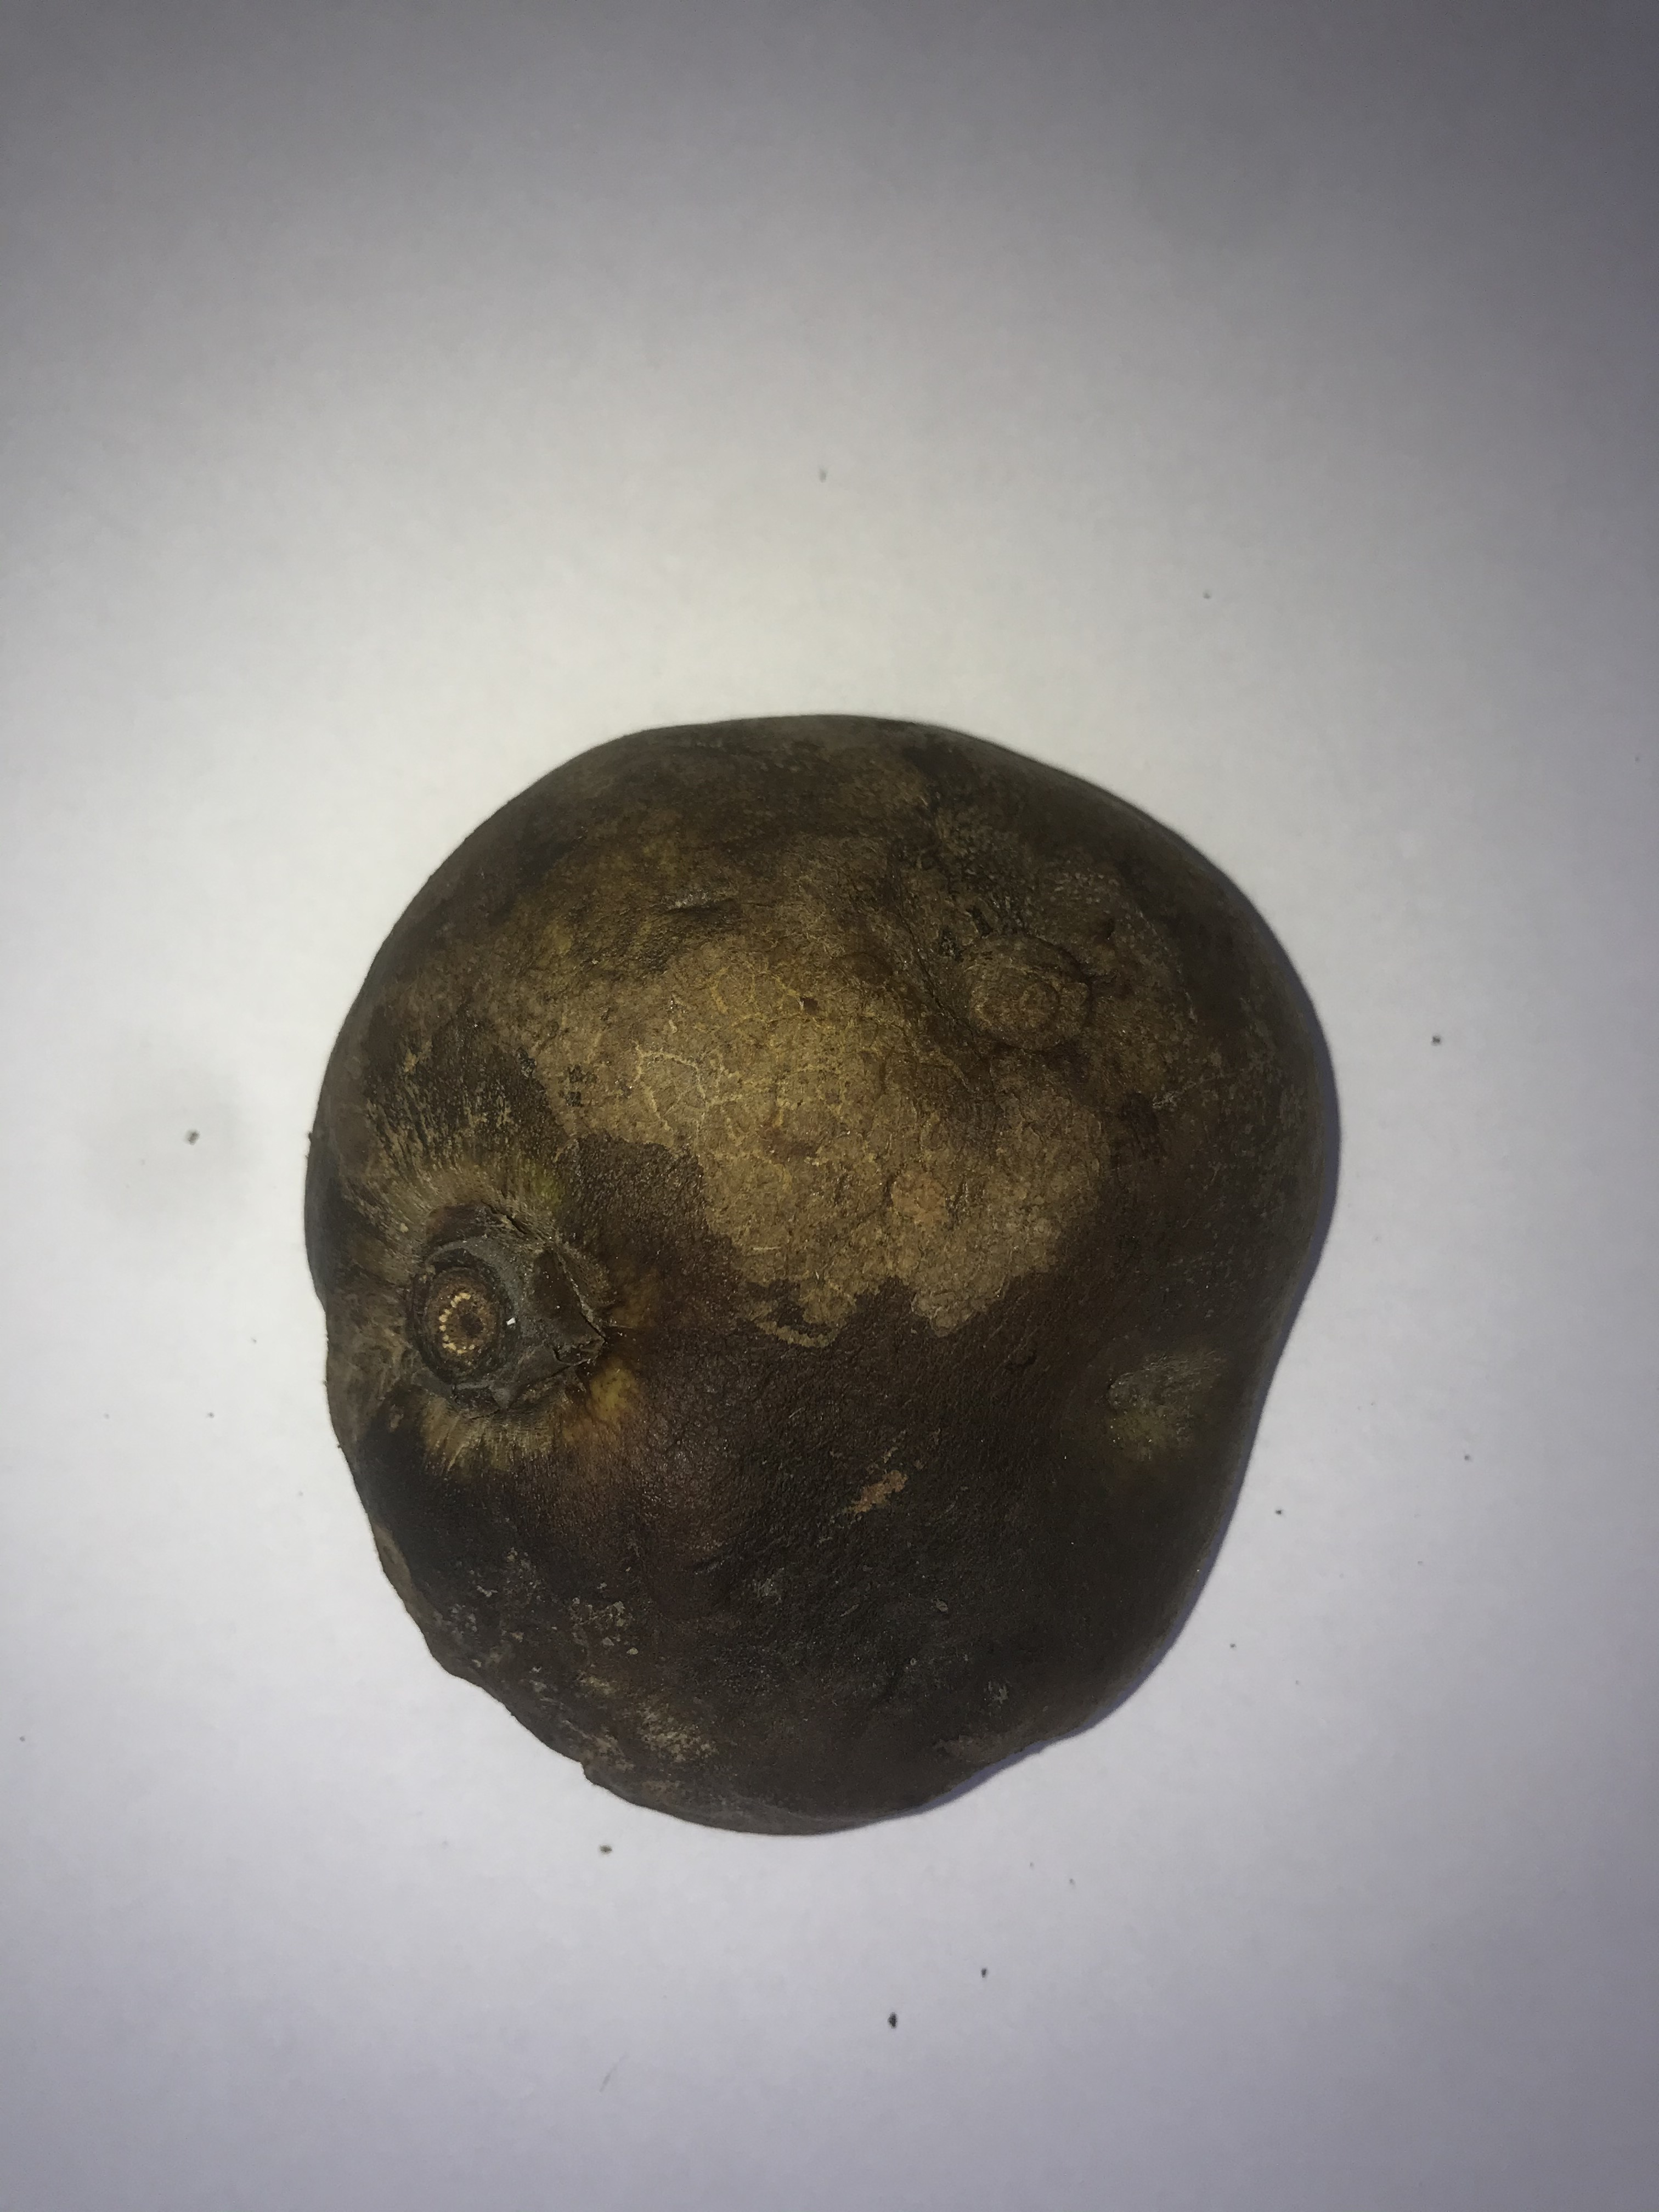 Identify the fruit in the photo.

pequi
